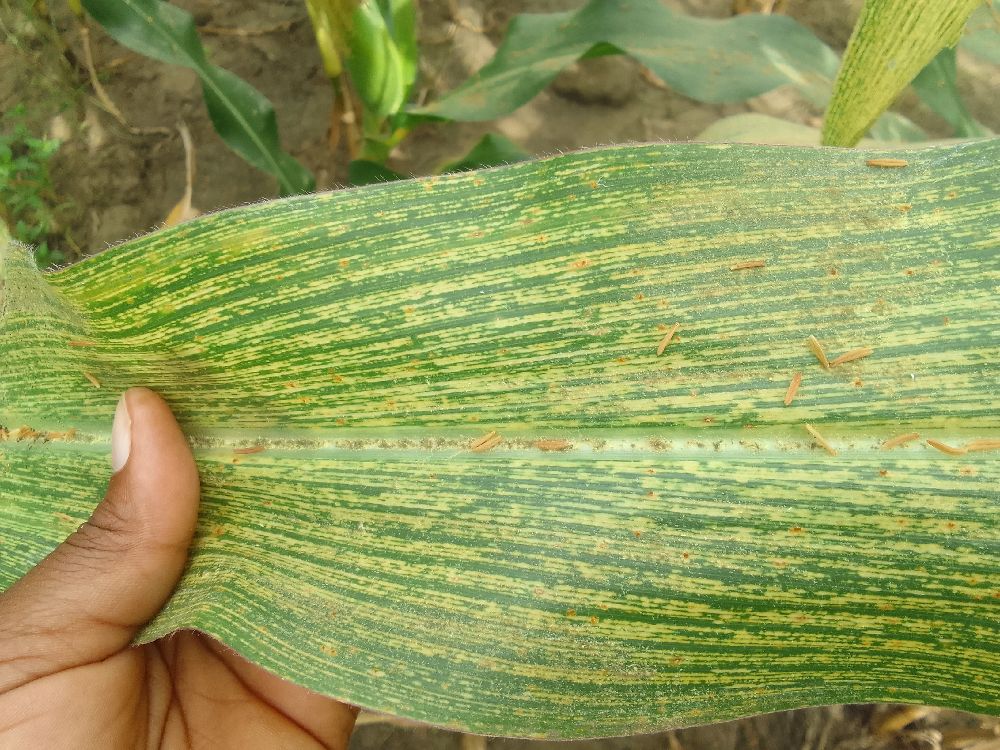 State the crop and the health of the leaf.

maize, maize streak virus
